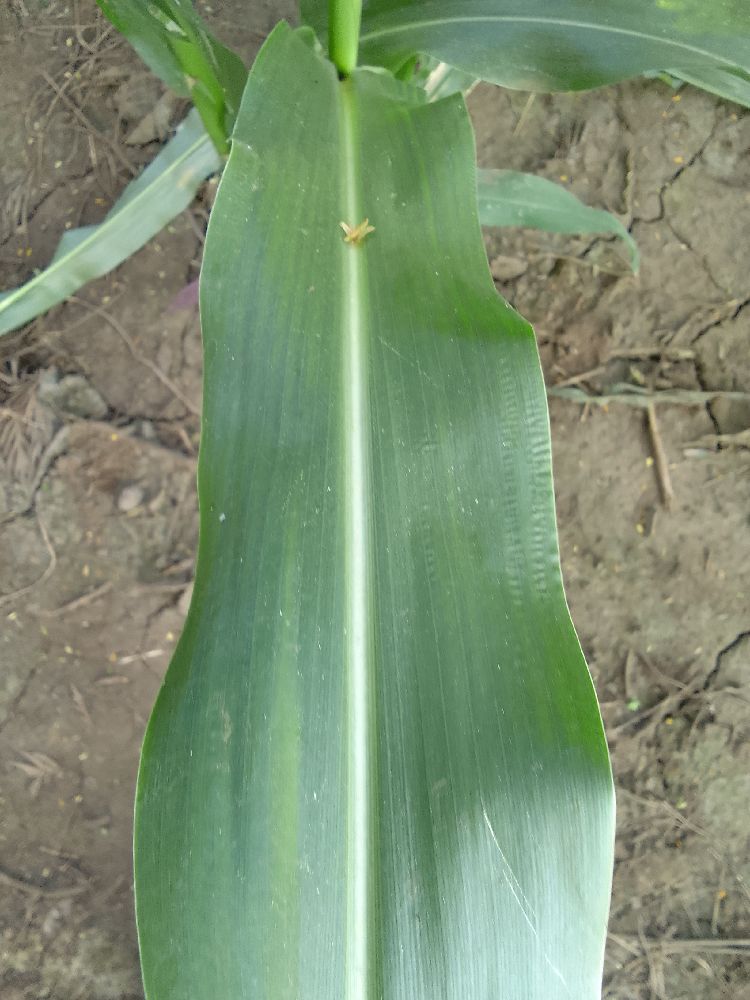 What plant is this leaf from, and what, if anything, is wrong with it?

maize, healthy
